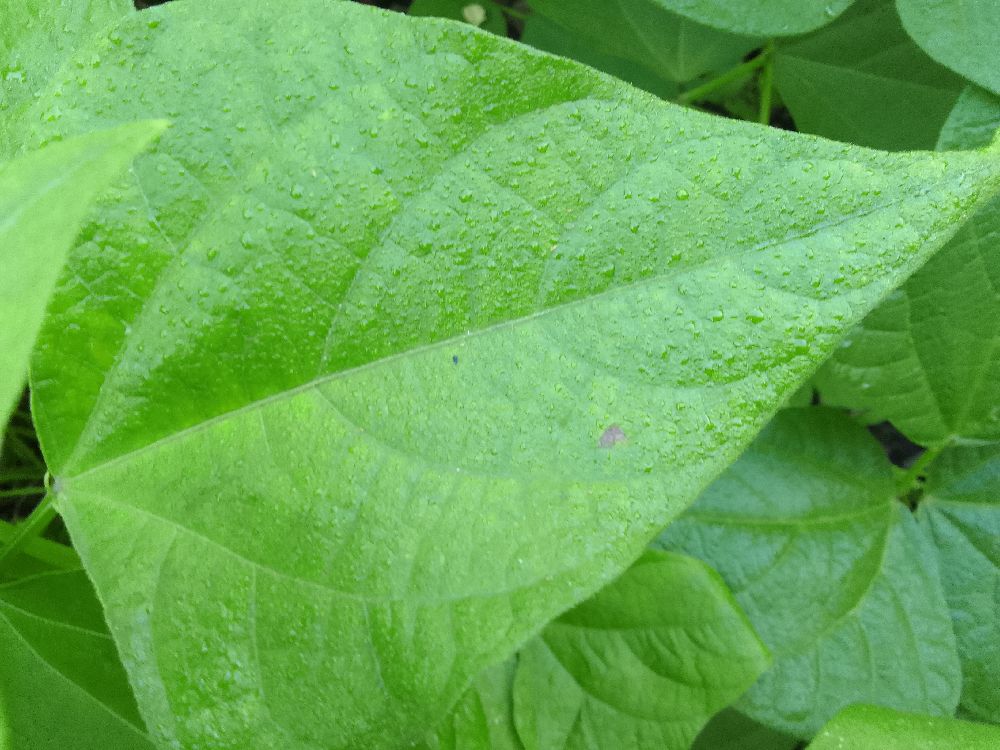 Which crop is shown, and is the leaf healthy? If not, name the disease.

common bean, healthy
